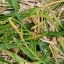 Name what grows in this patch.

grass
